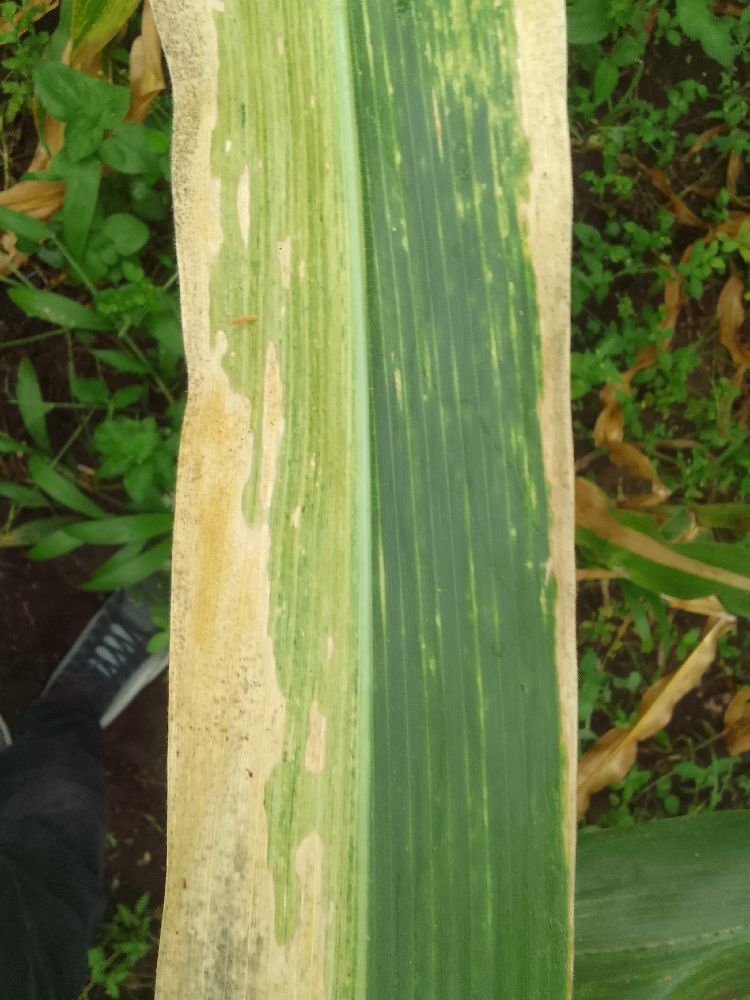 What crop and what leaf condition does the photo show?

maize, maize lethal necrosis
